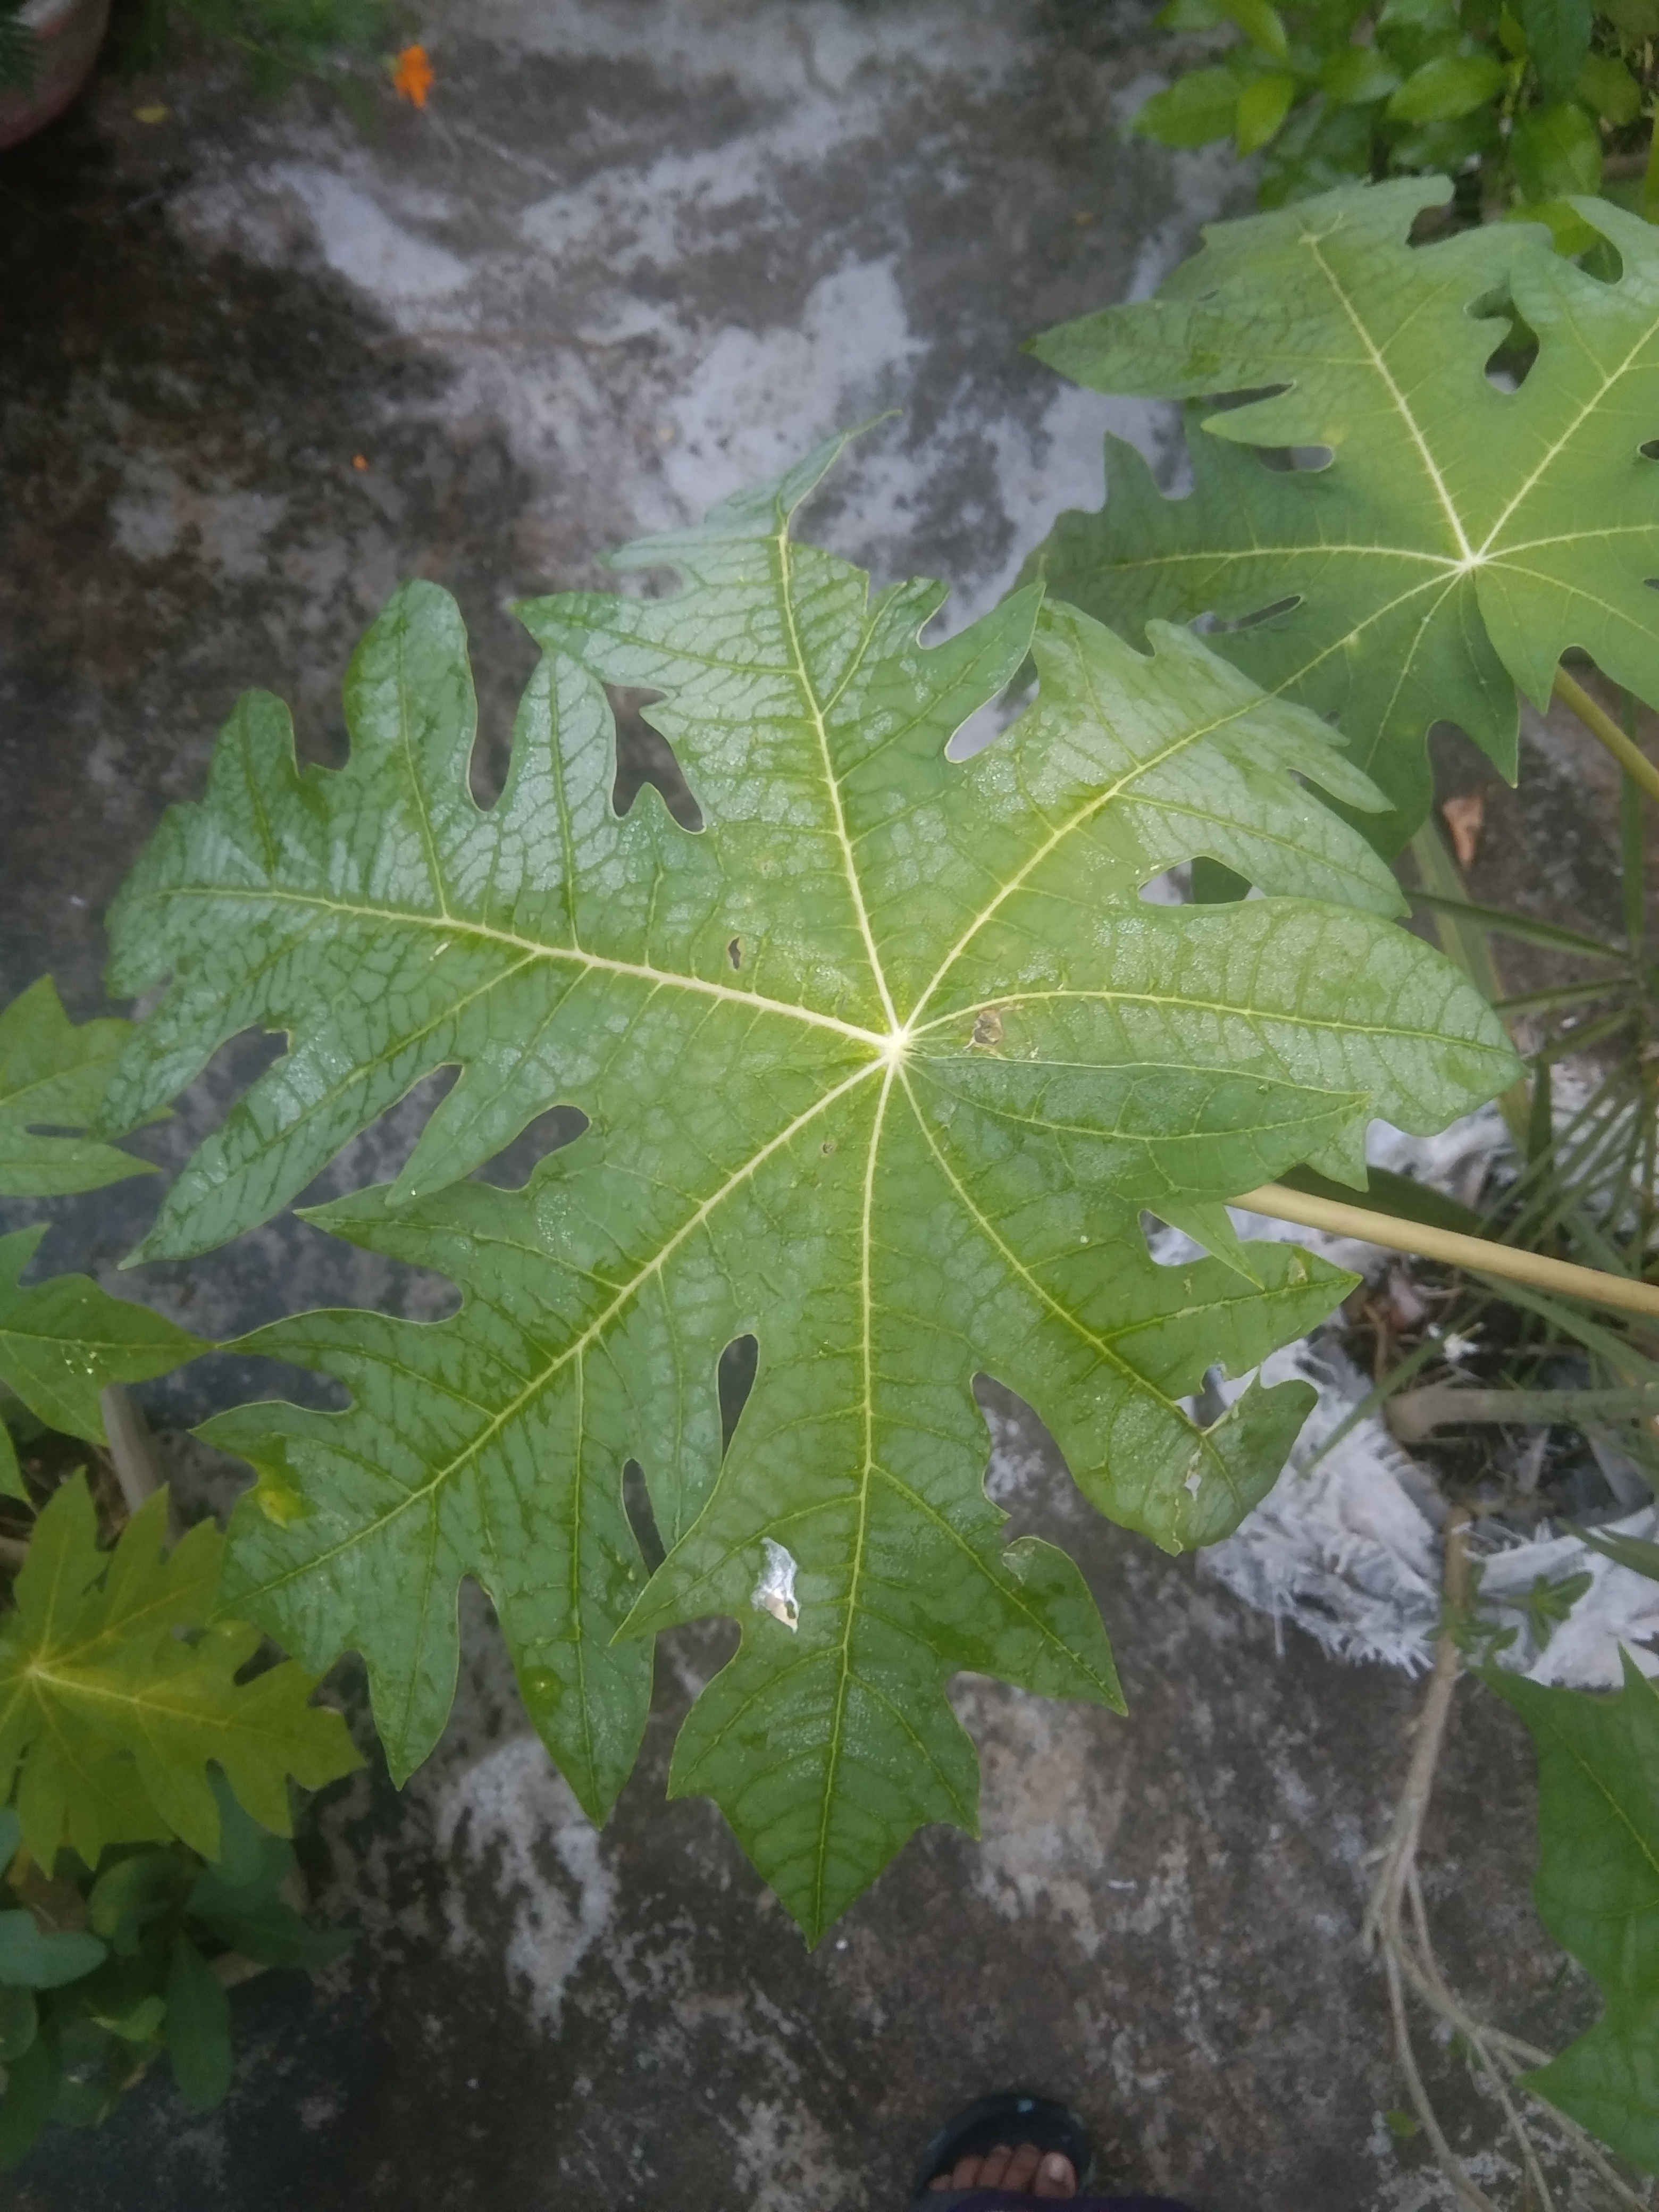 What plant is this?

papaya
